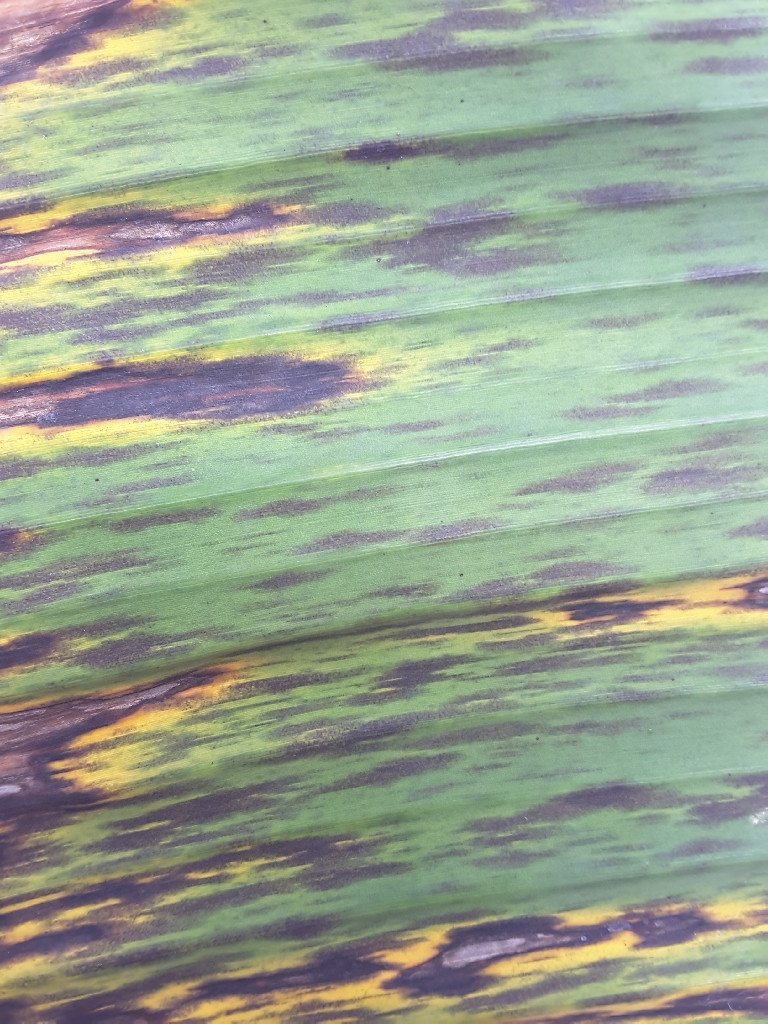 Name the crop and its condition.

banana, black sigatoka
